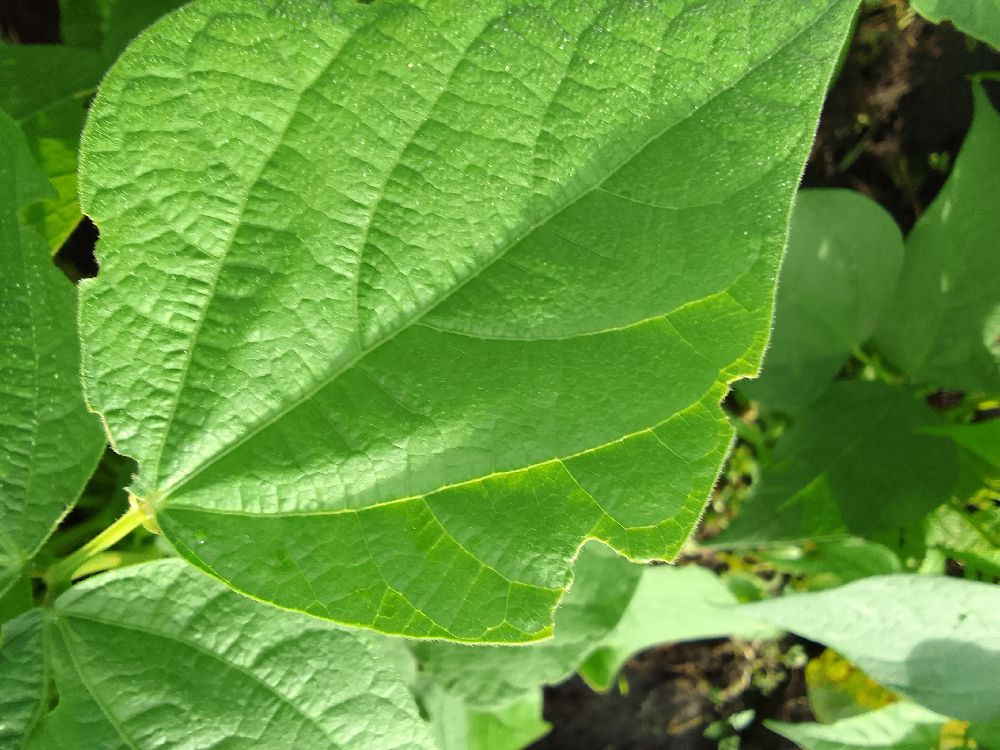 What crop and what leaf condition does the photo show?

common bean, healthy
